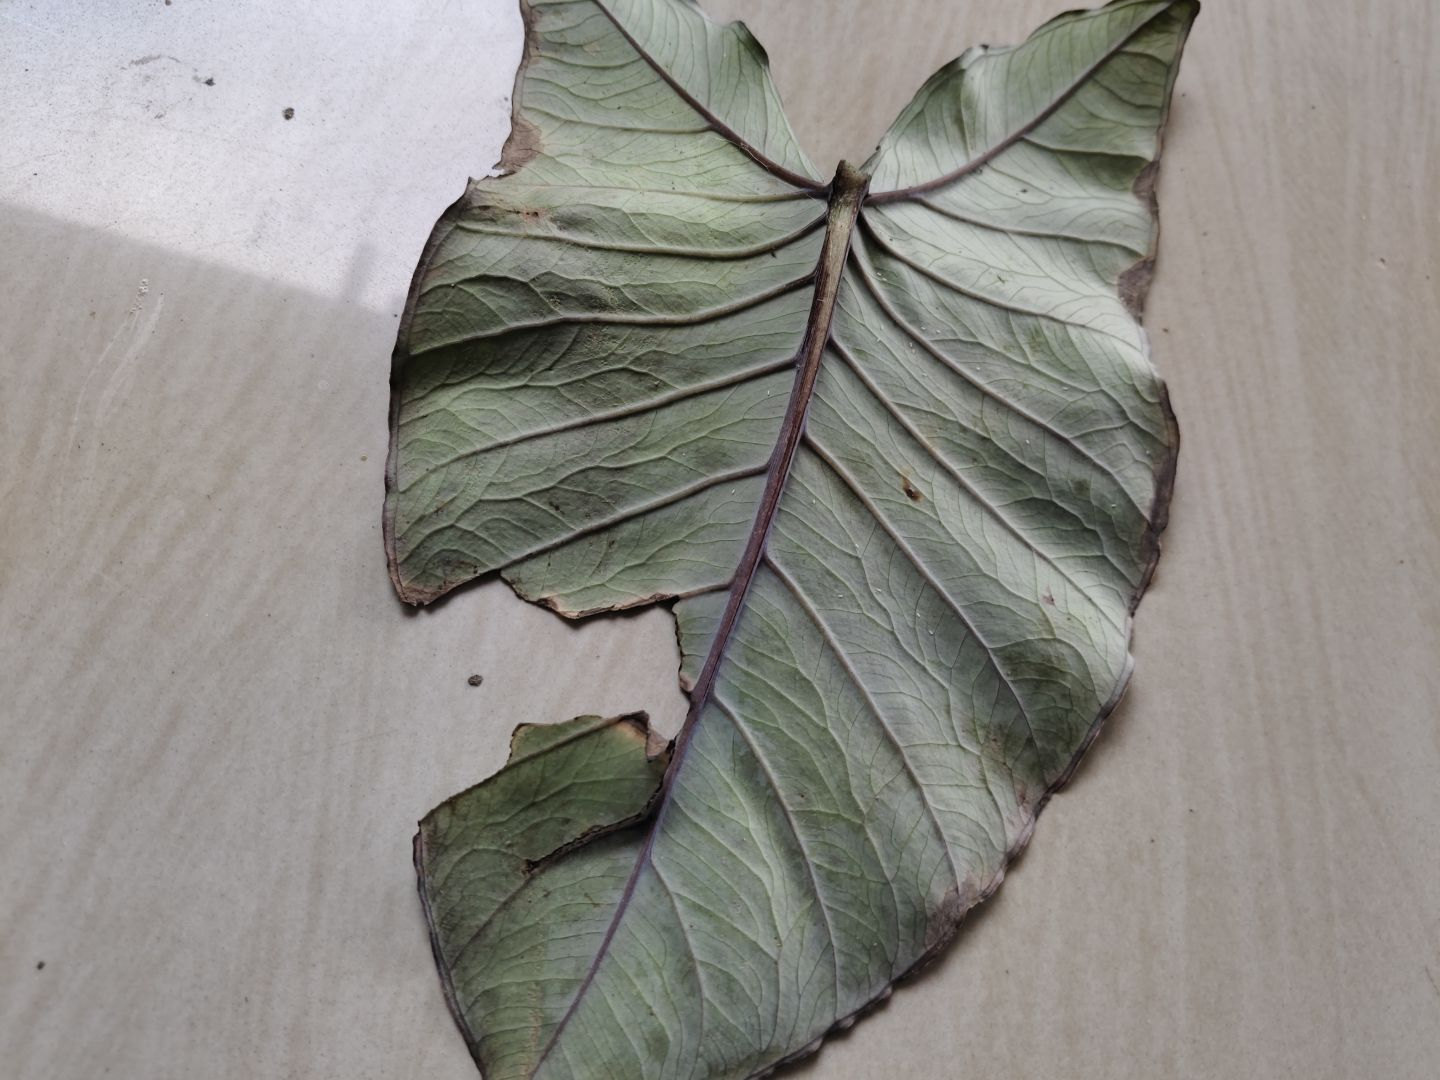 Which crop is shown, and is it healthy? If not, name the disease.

taro, leaf blight
